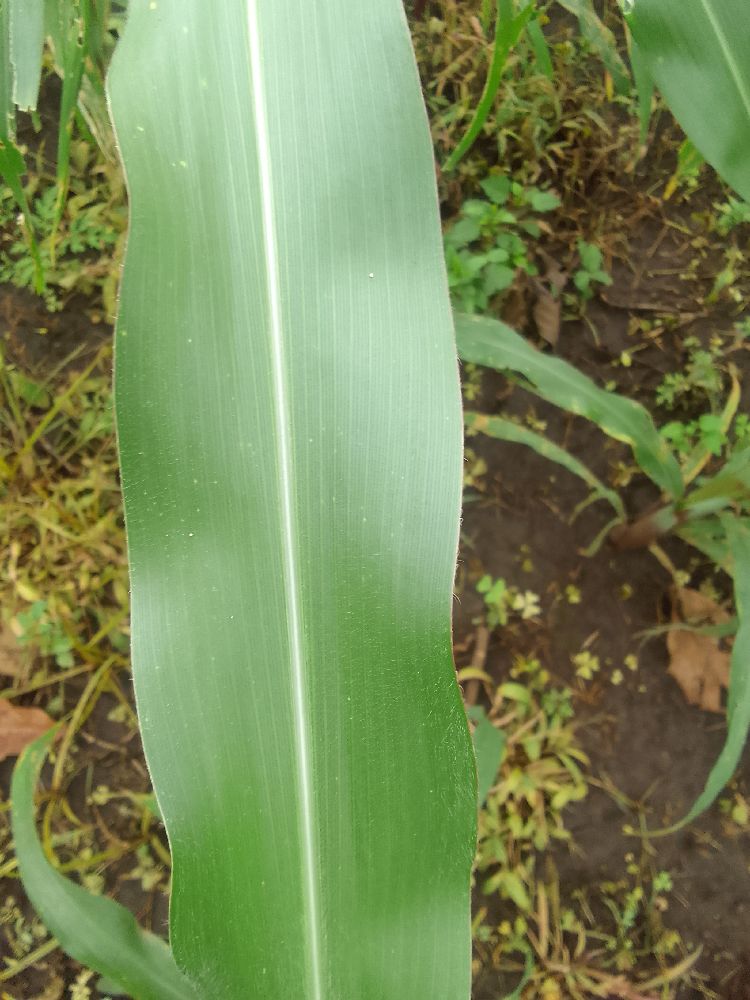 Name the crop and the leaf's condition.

maize, healthy
